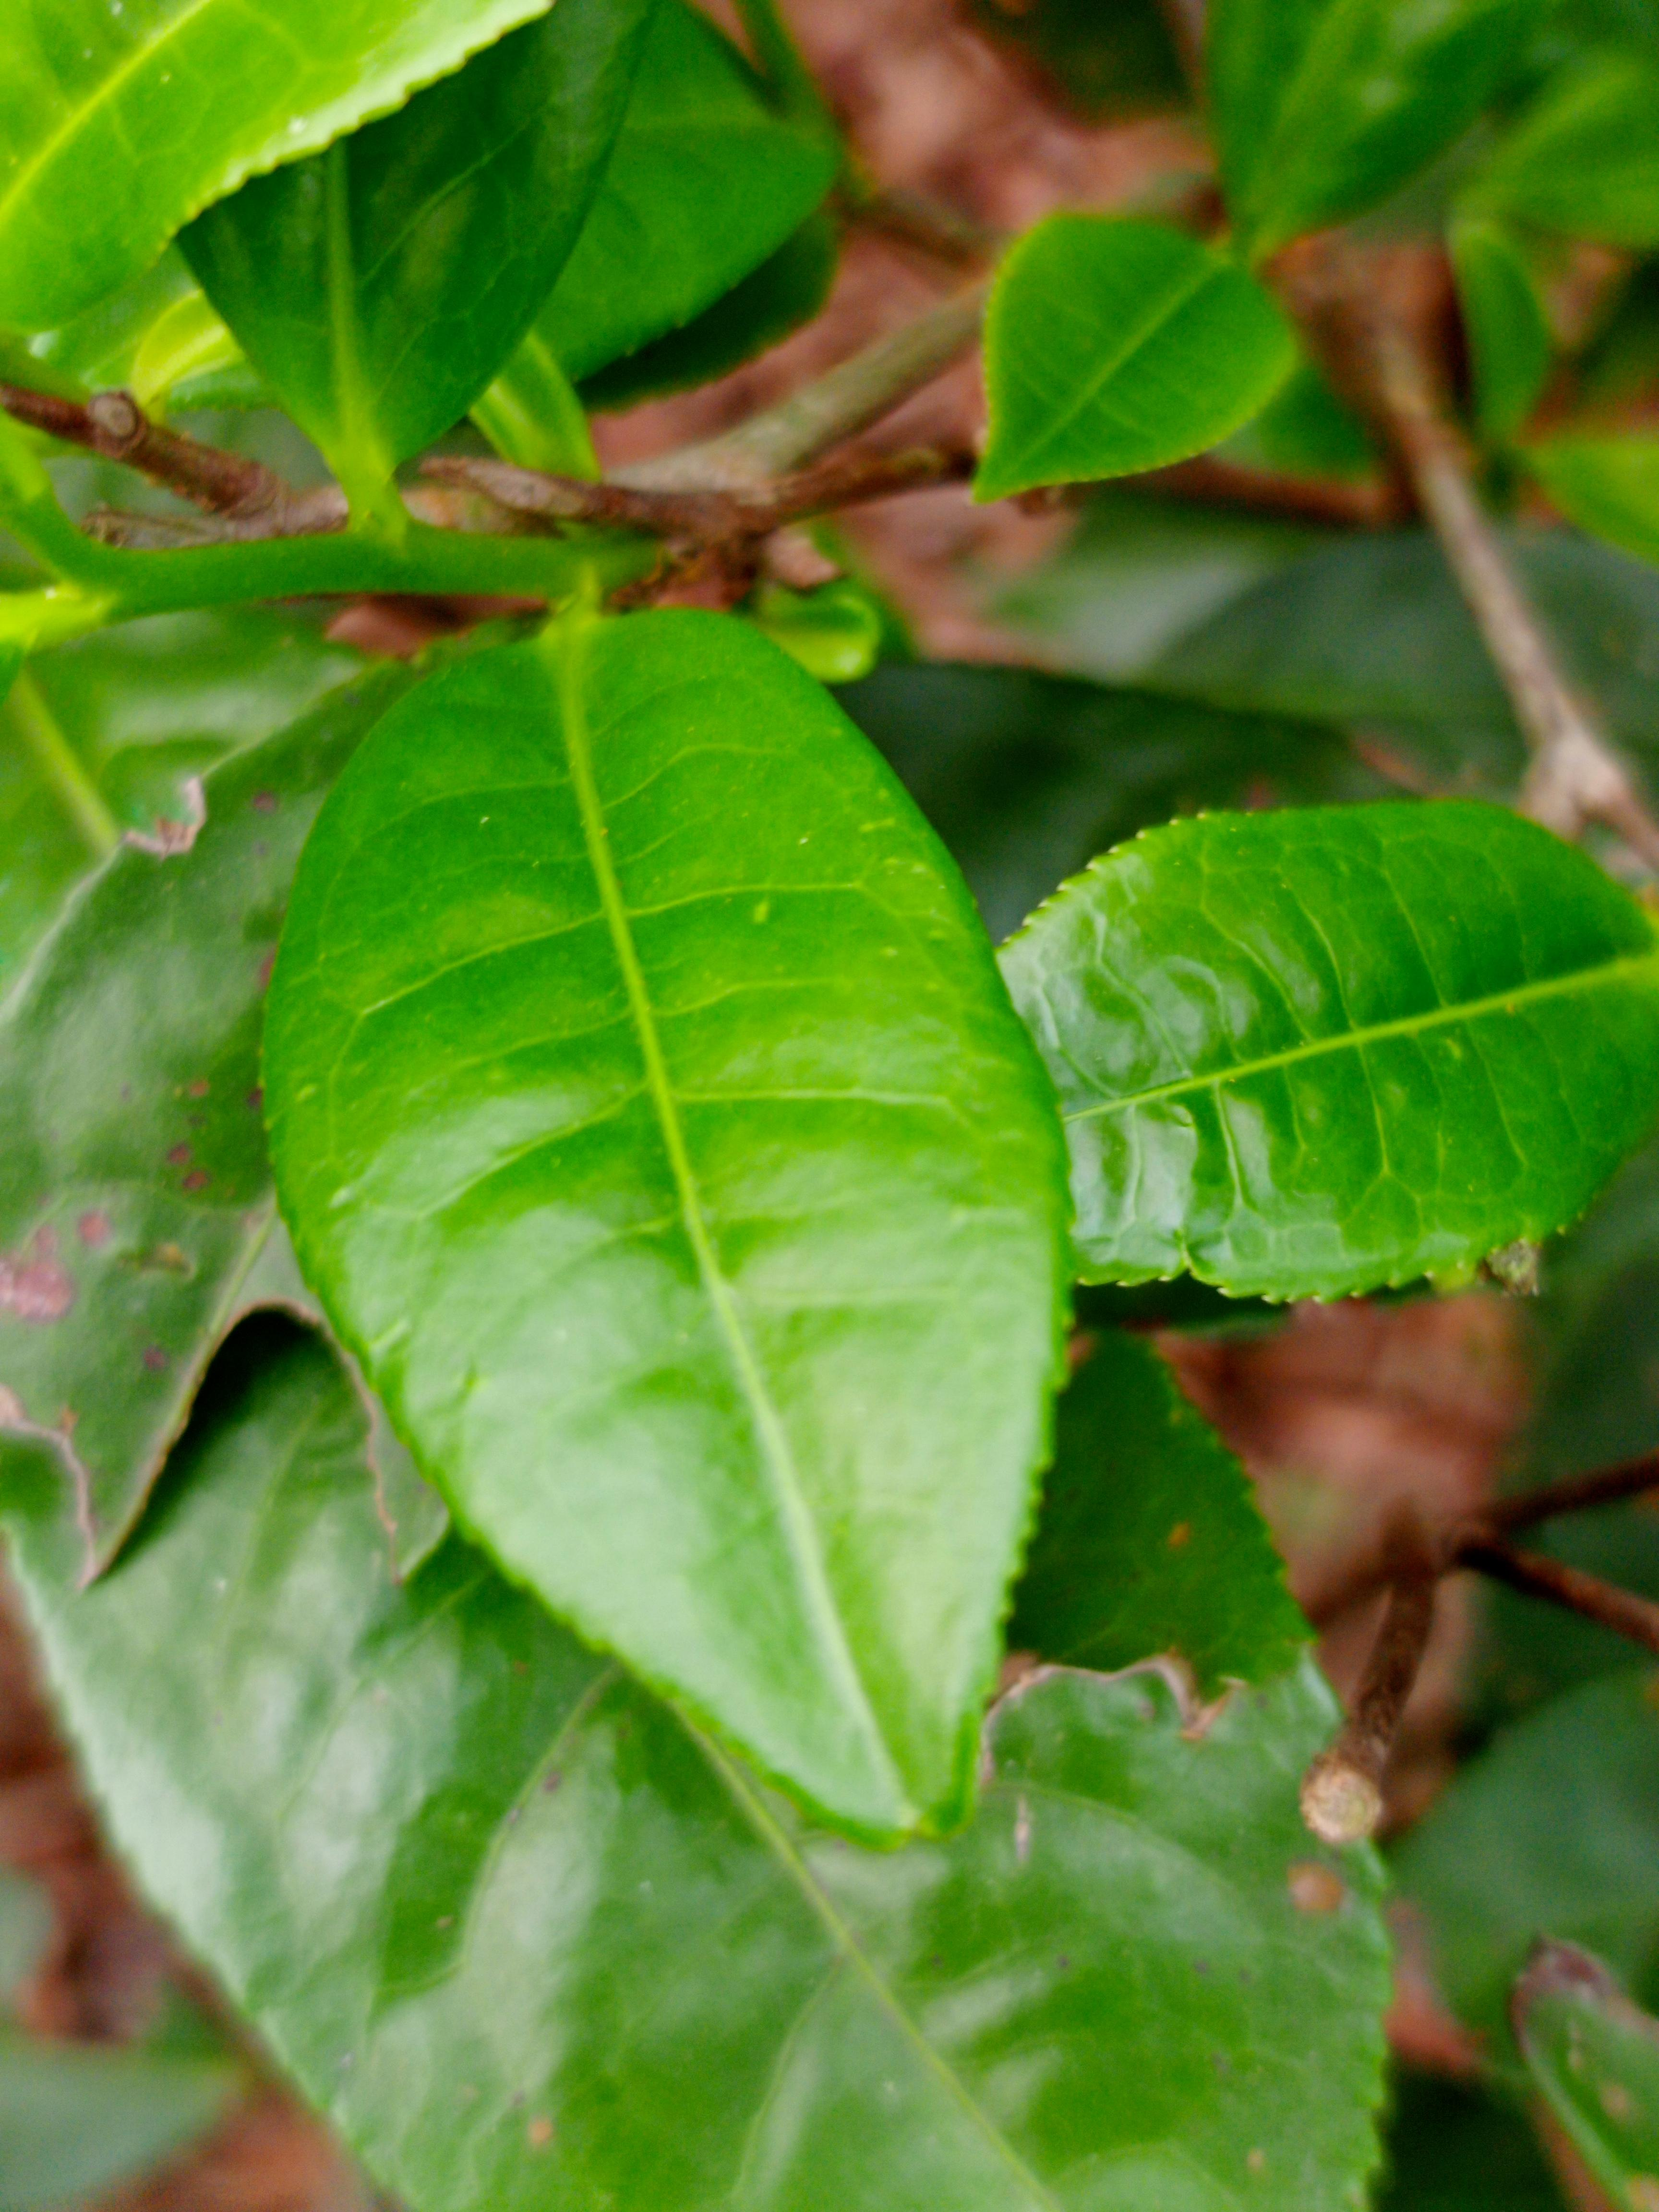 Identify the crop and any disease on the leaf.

tea, healthy leaf
